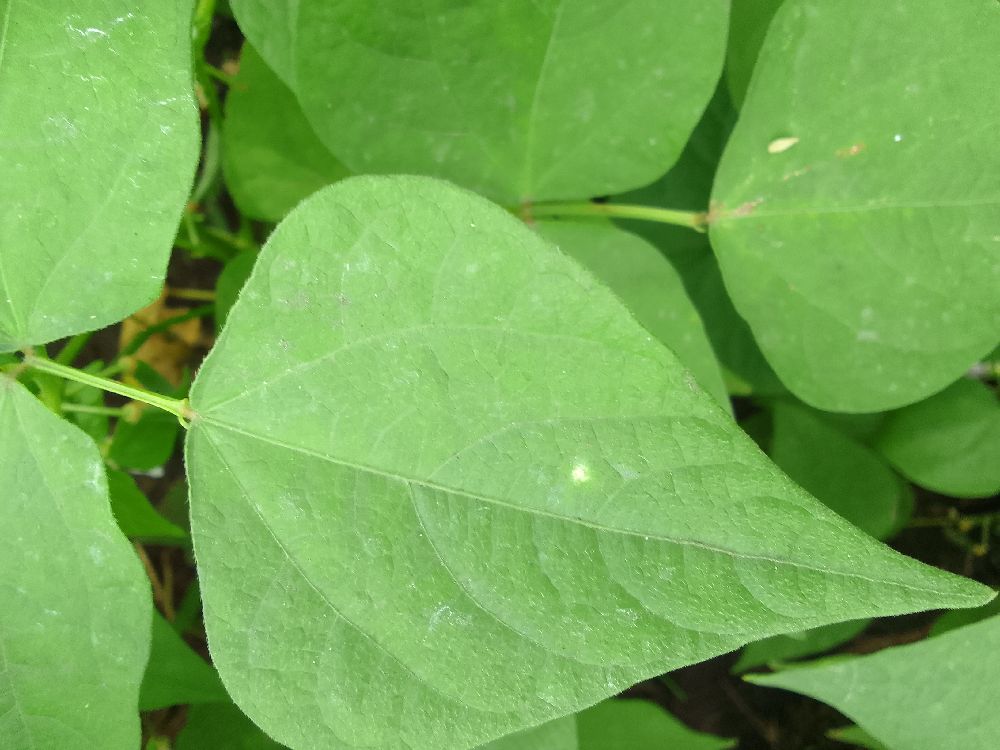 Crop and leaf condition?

common bean, healthy
